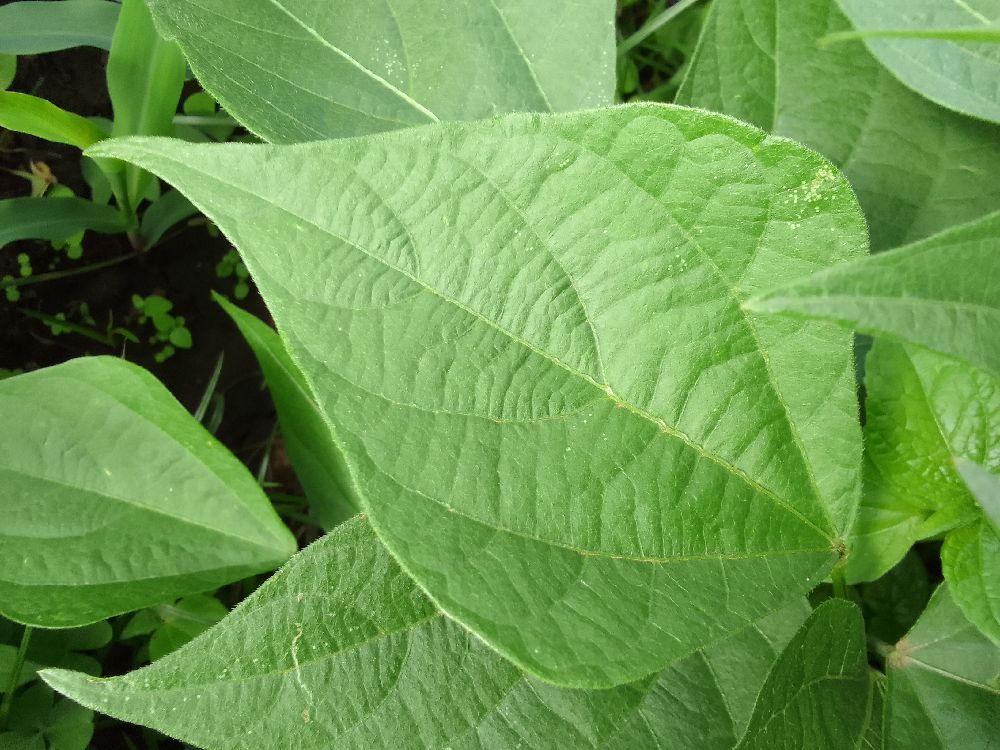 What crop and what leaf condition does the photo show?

common bean, healthy
